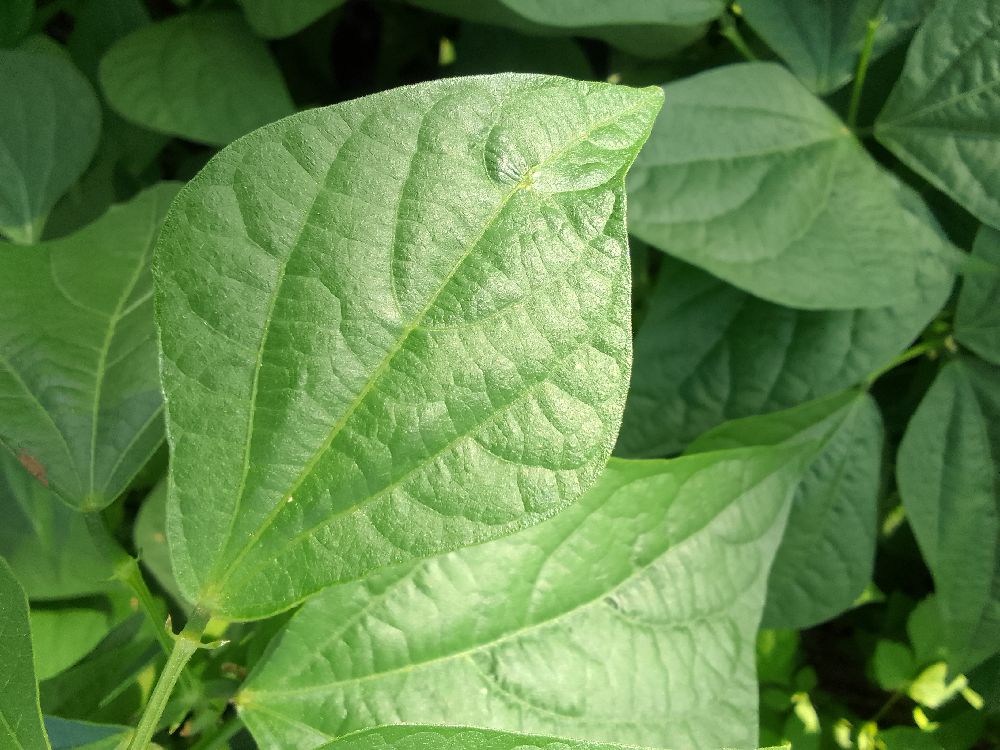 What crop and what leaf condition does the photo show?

common bean, healthy
